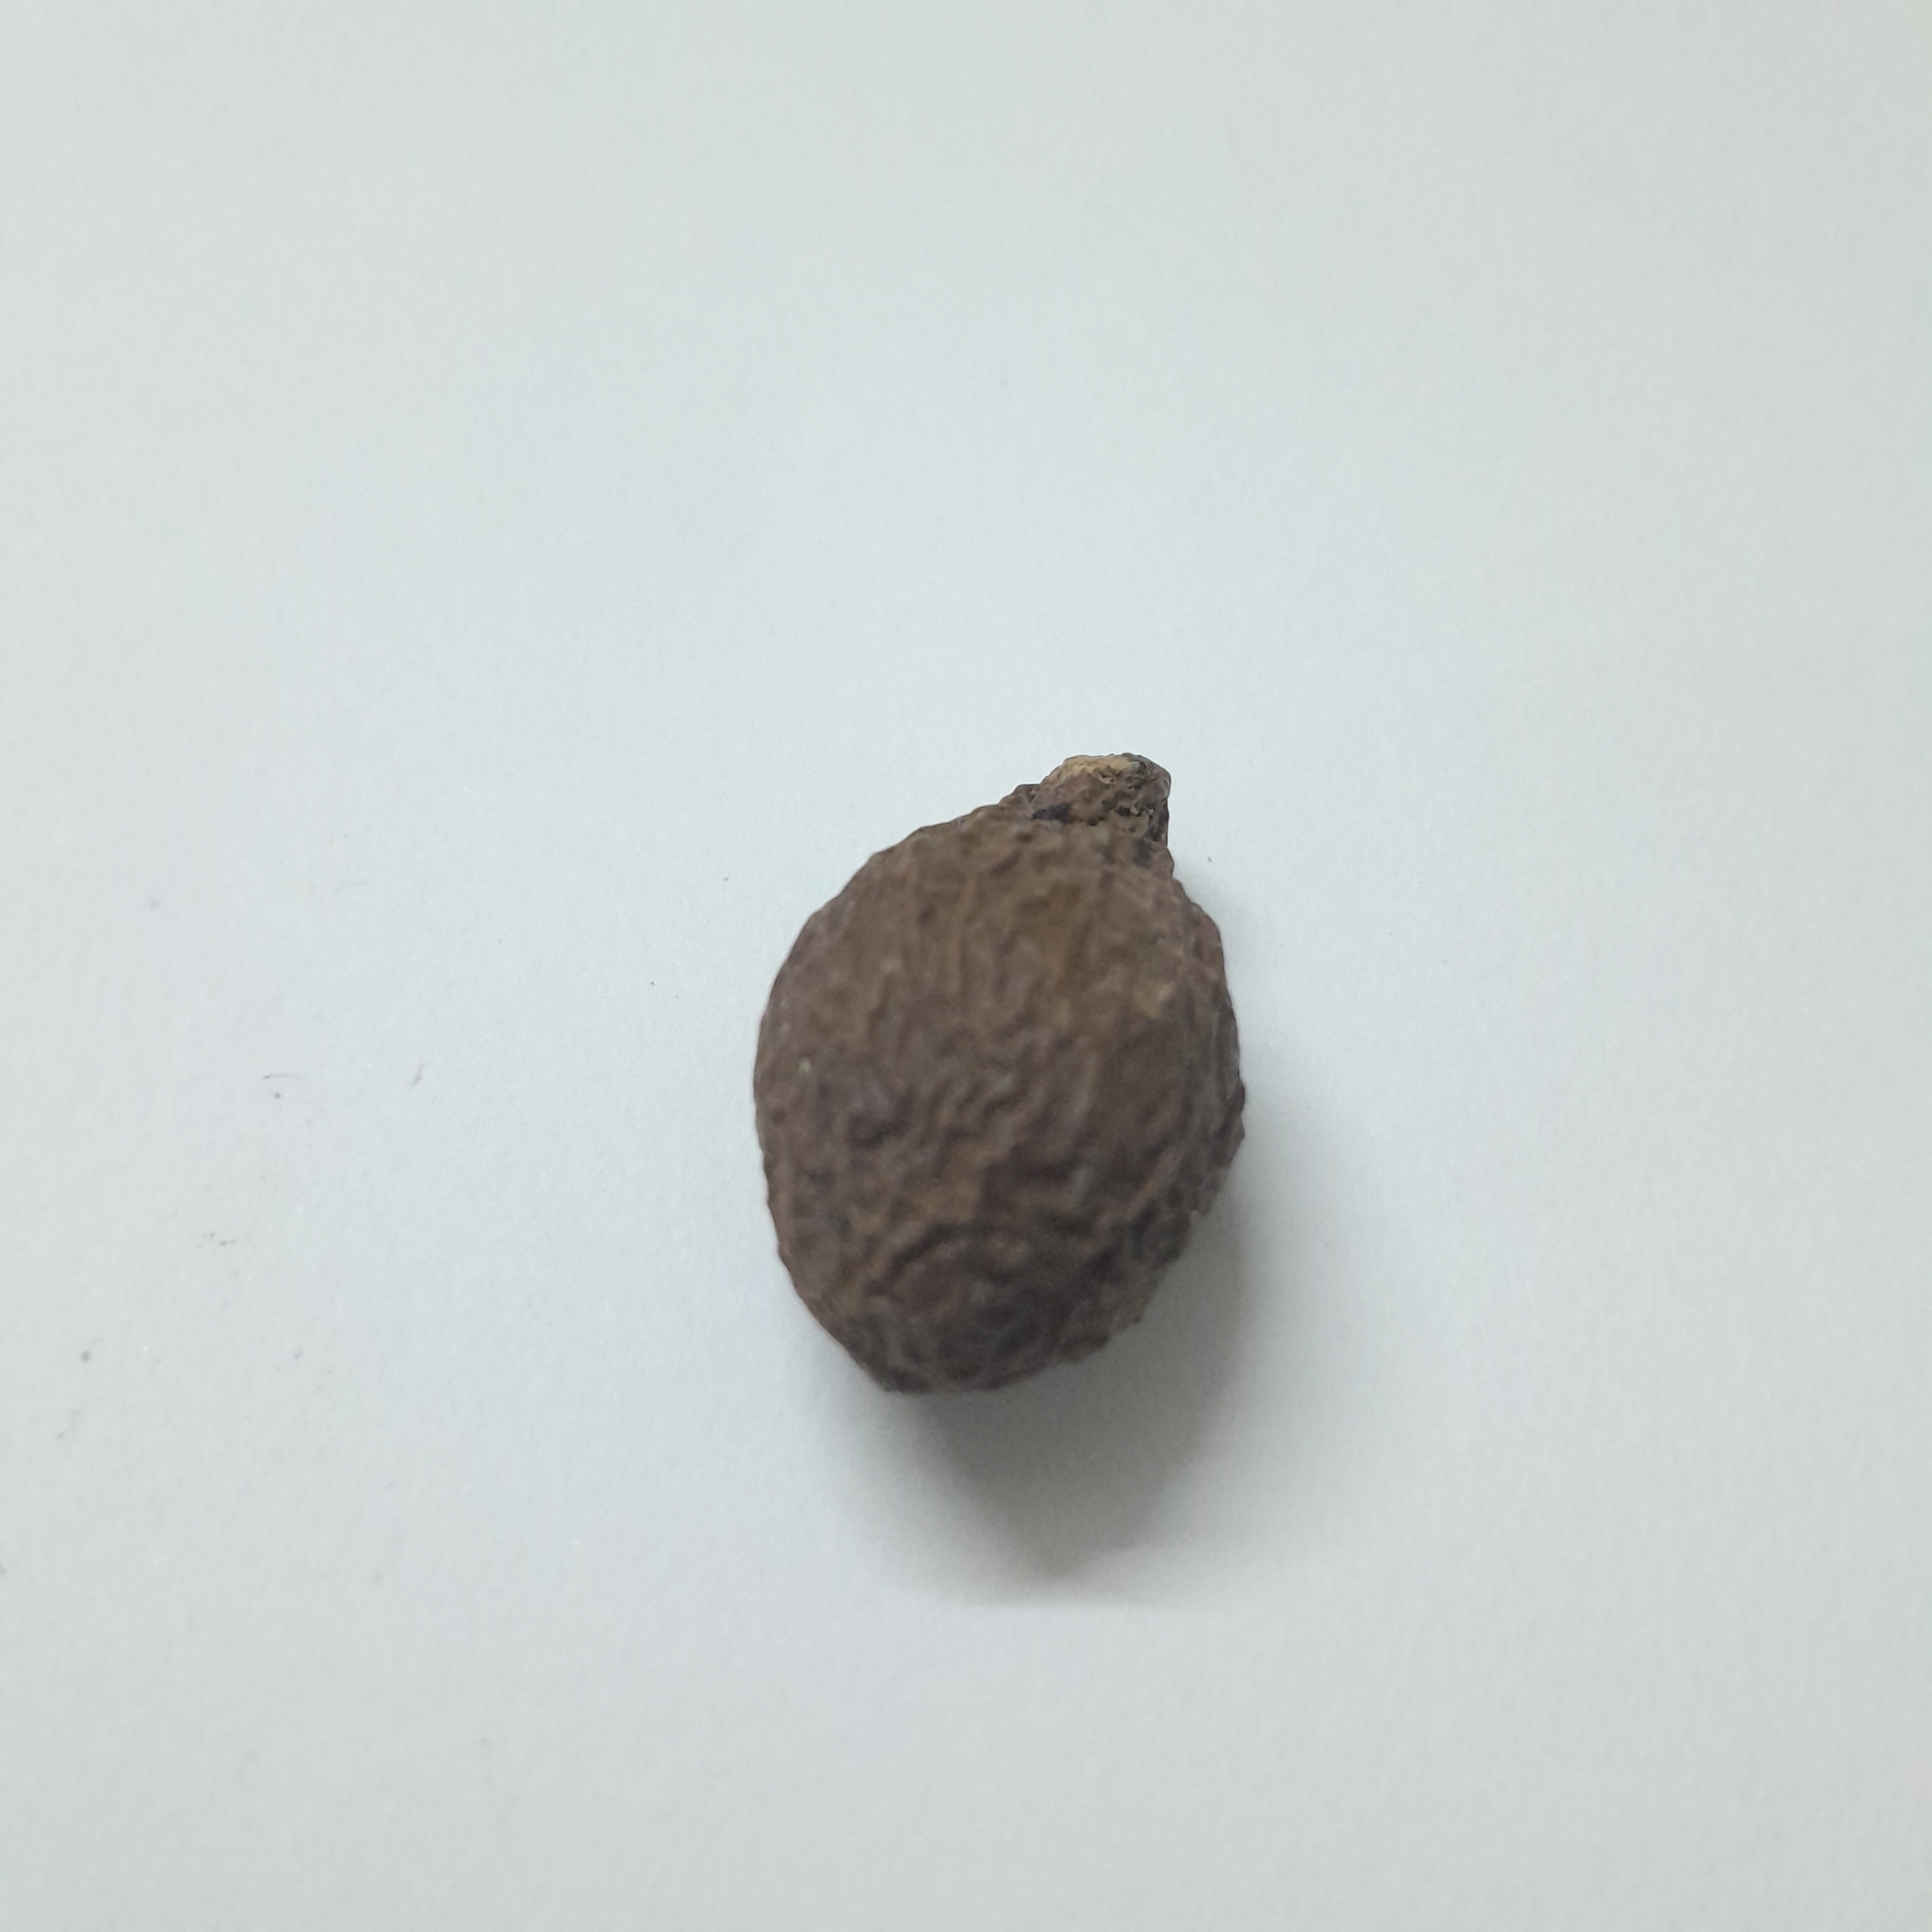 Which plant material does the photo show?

niranjanphal
